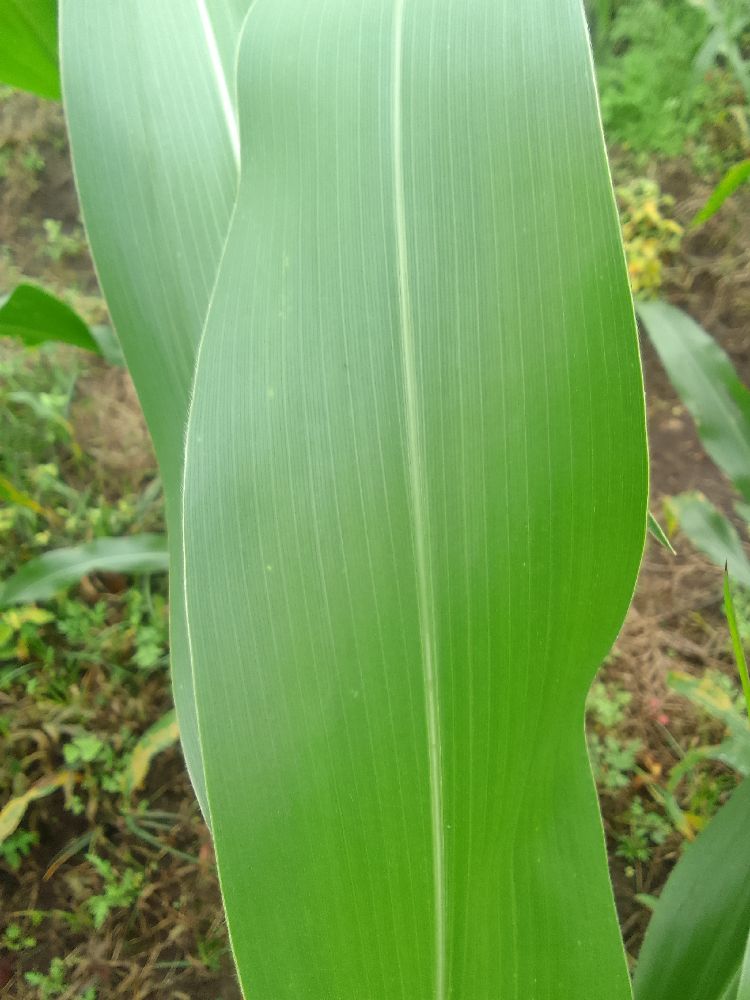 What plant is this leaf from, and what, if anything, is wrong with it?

maize, healthy
